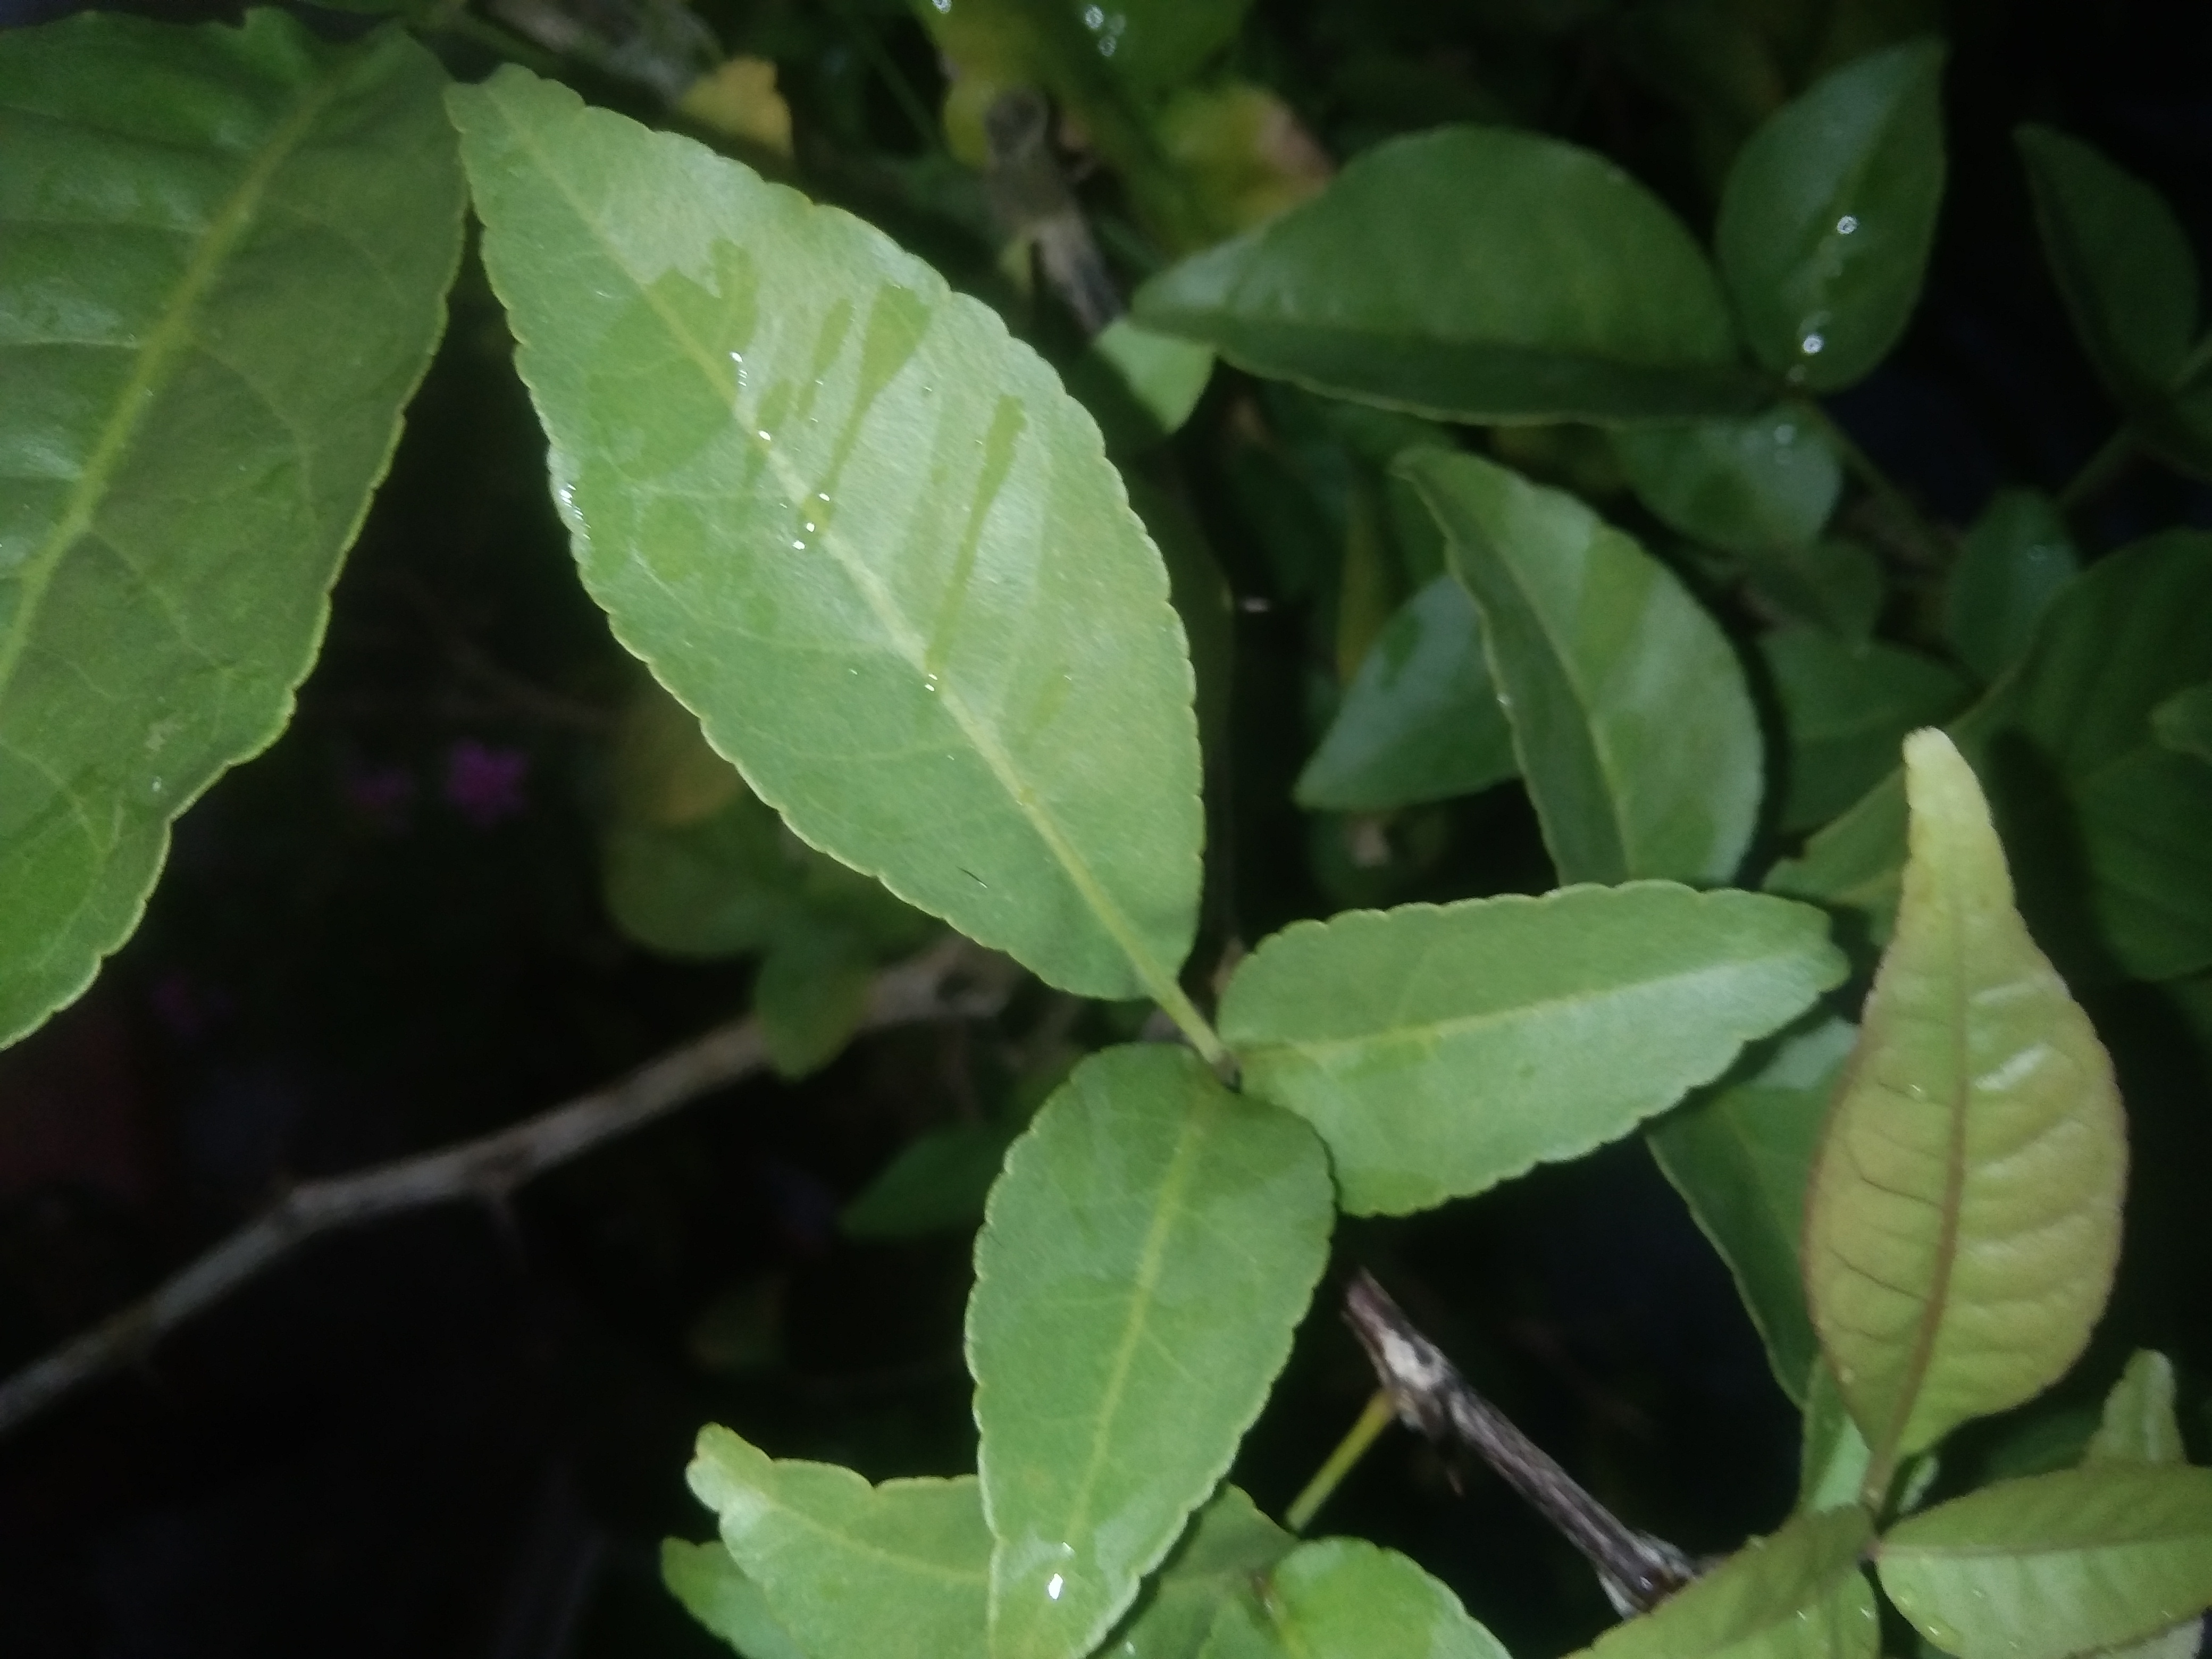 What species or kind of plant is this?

wood apple
